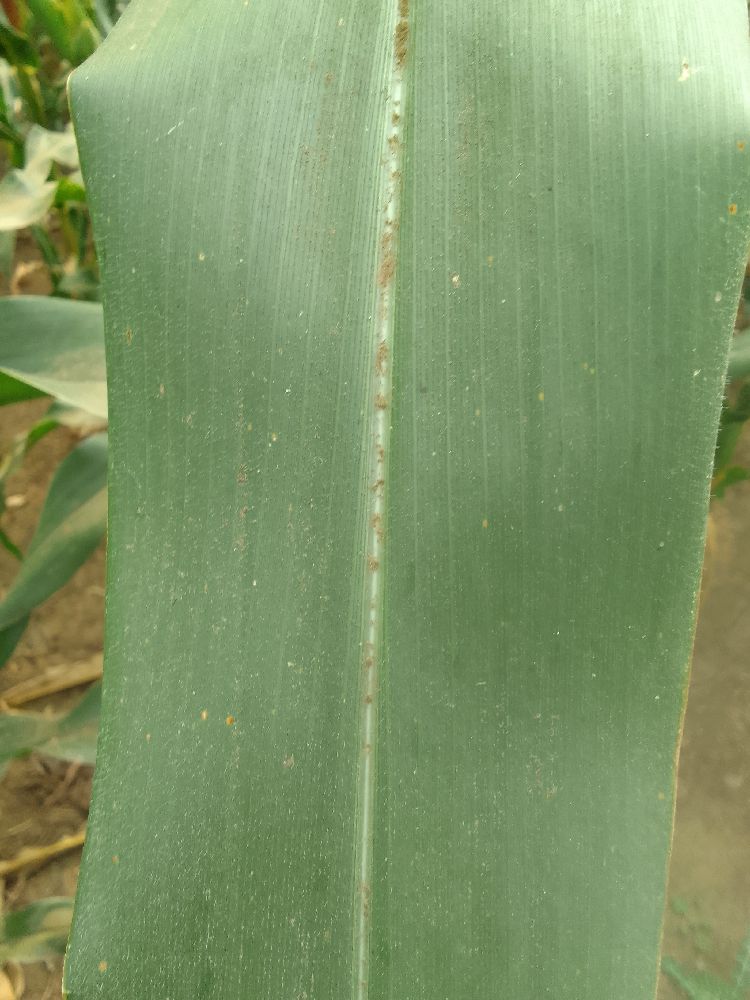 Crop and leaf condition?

maize, healthy
